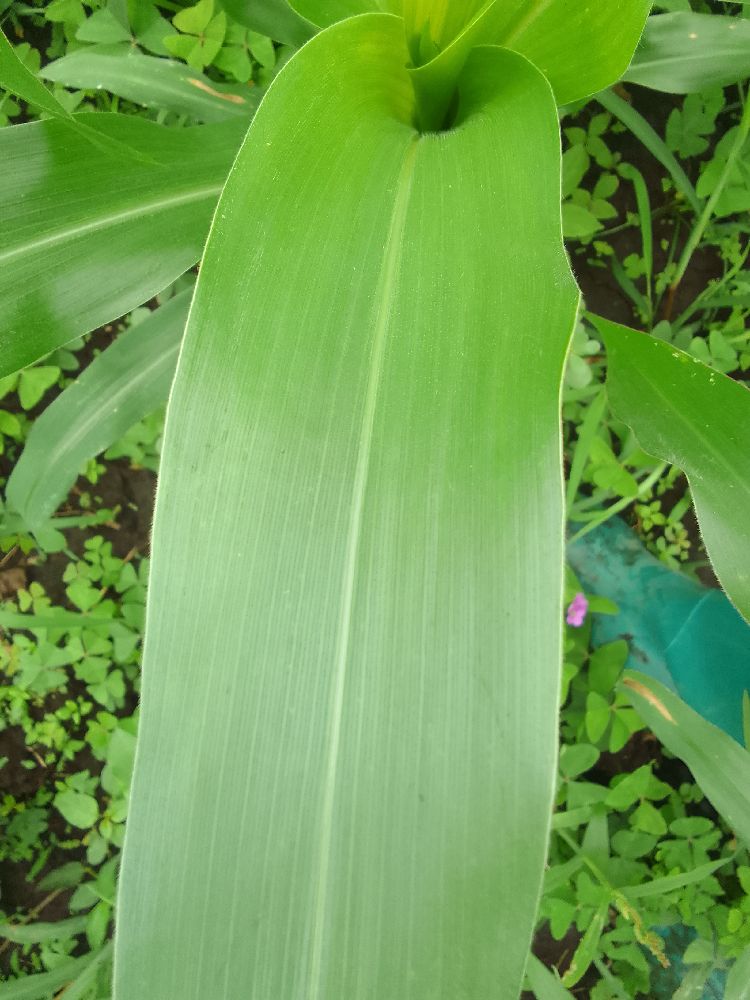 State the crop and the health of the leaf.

maize, healthy
